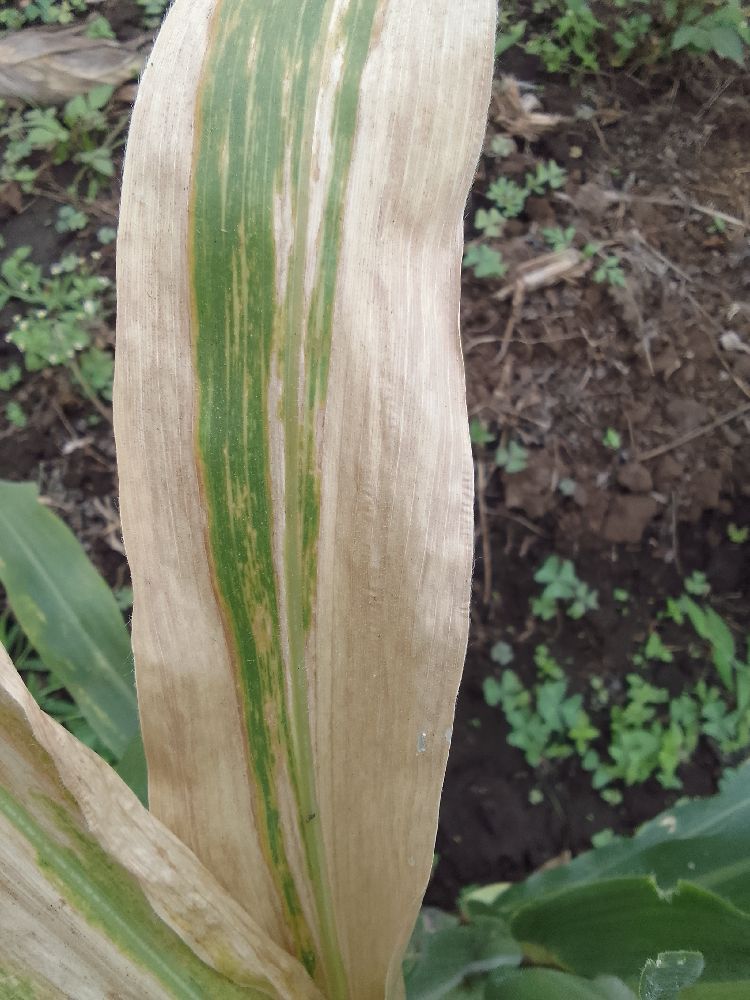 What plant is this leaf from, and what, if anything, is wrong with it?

maize, maize lethal necrosis
